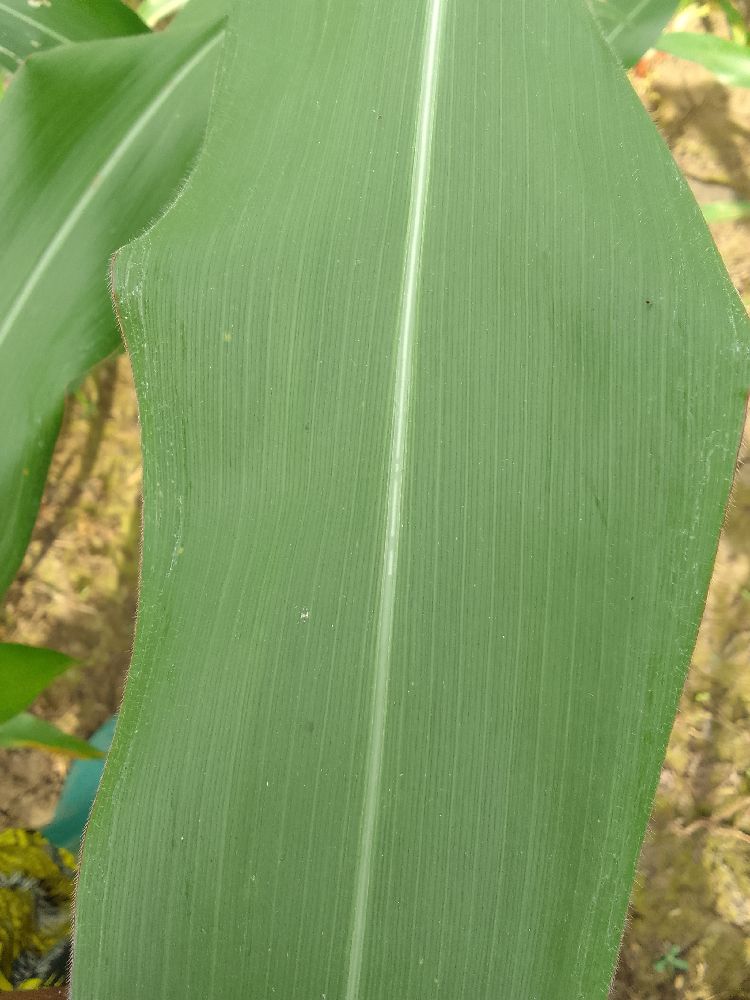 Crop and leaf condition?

maize, healthy
